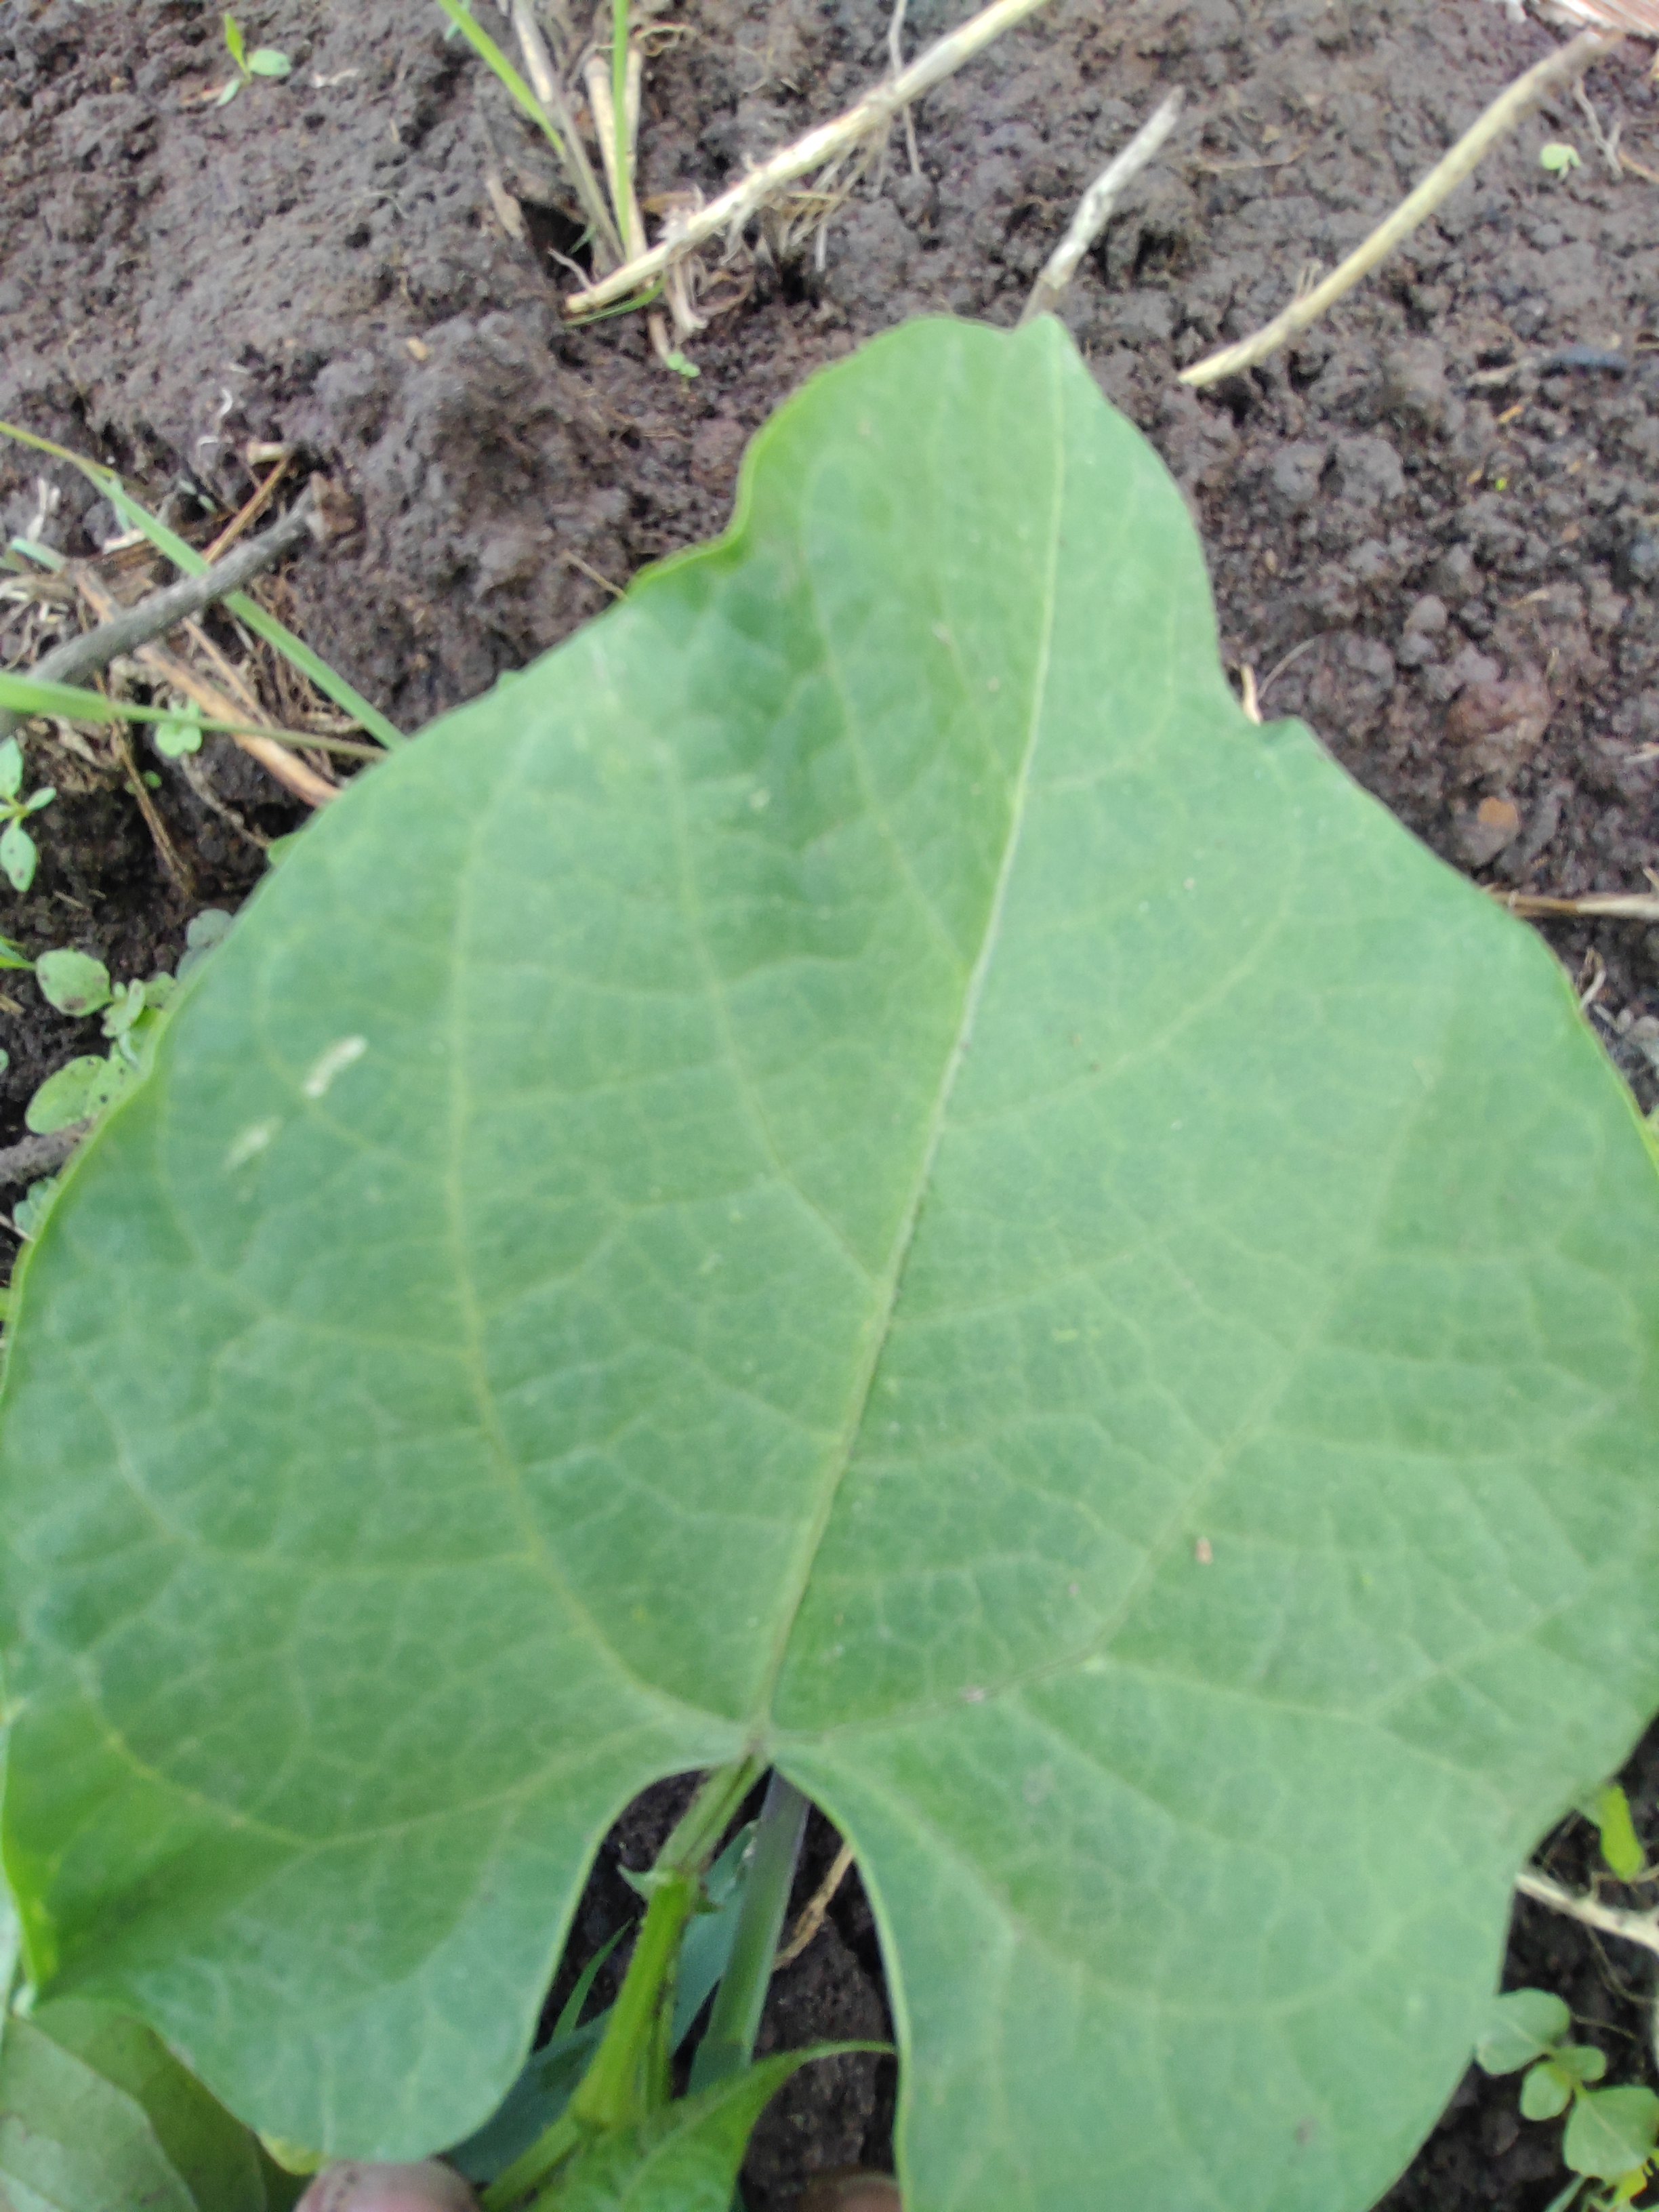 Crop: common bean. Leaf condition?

healthy
